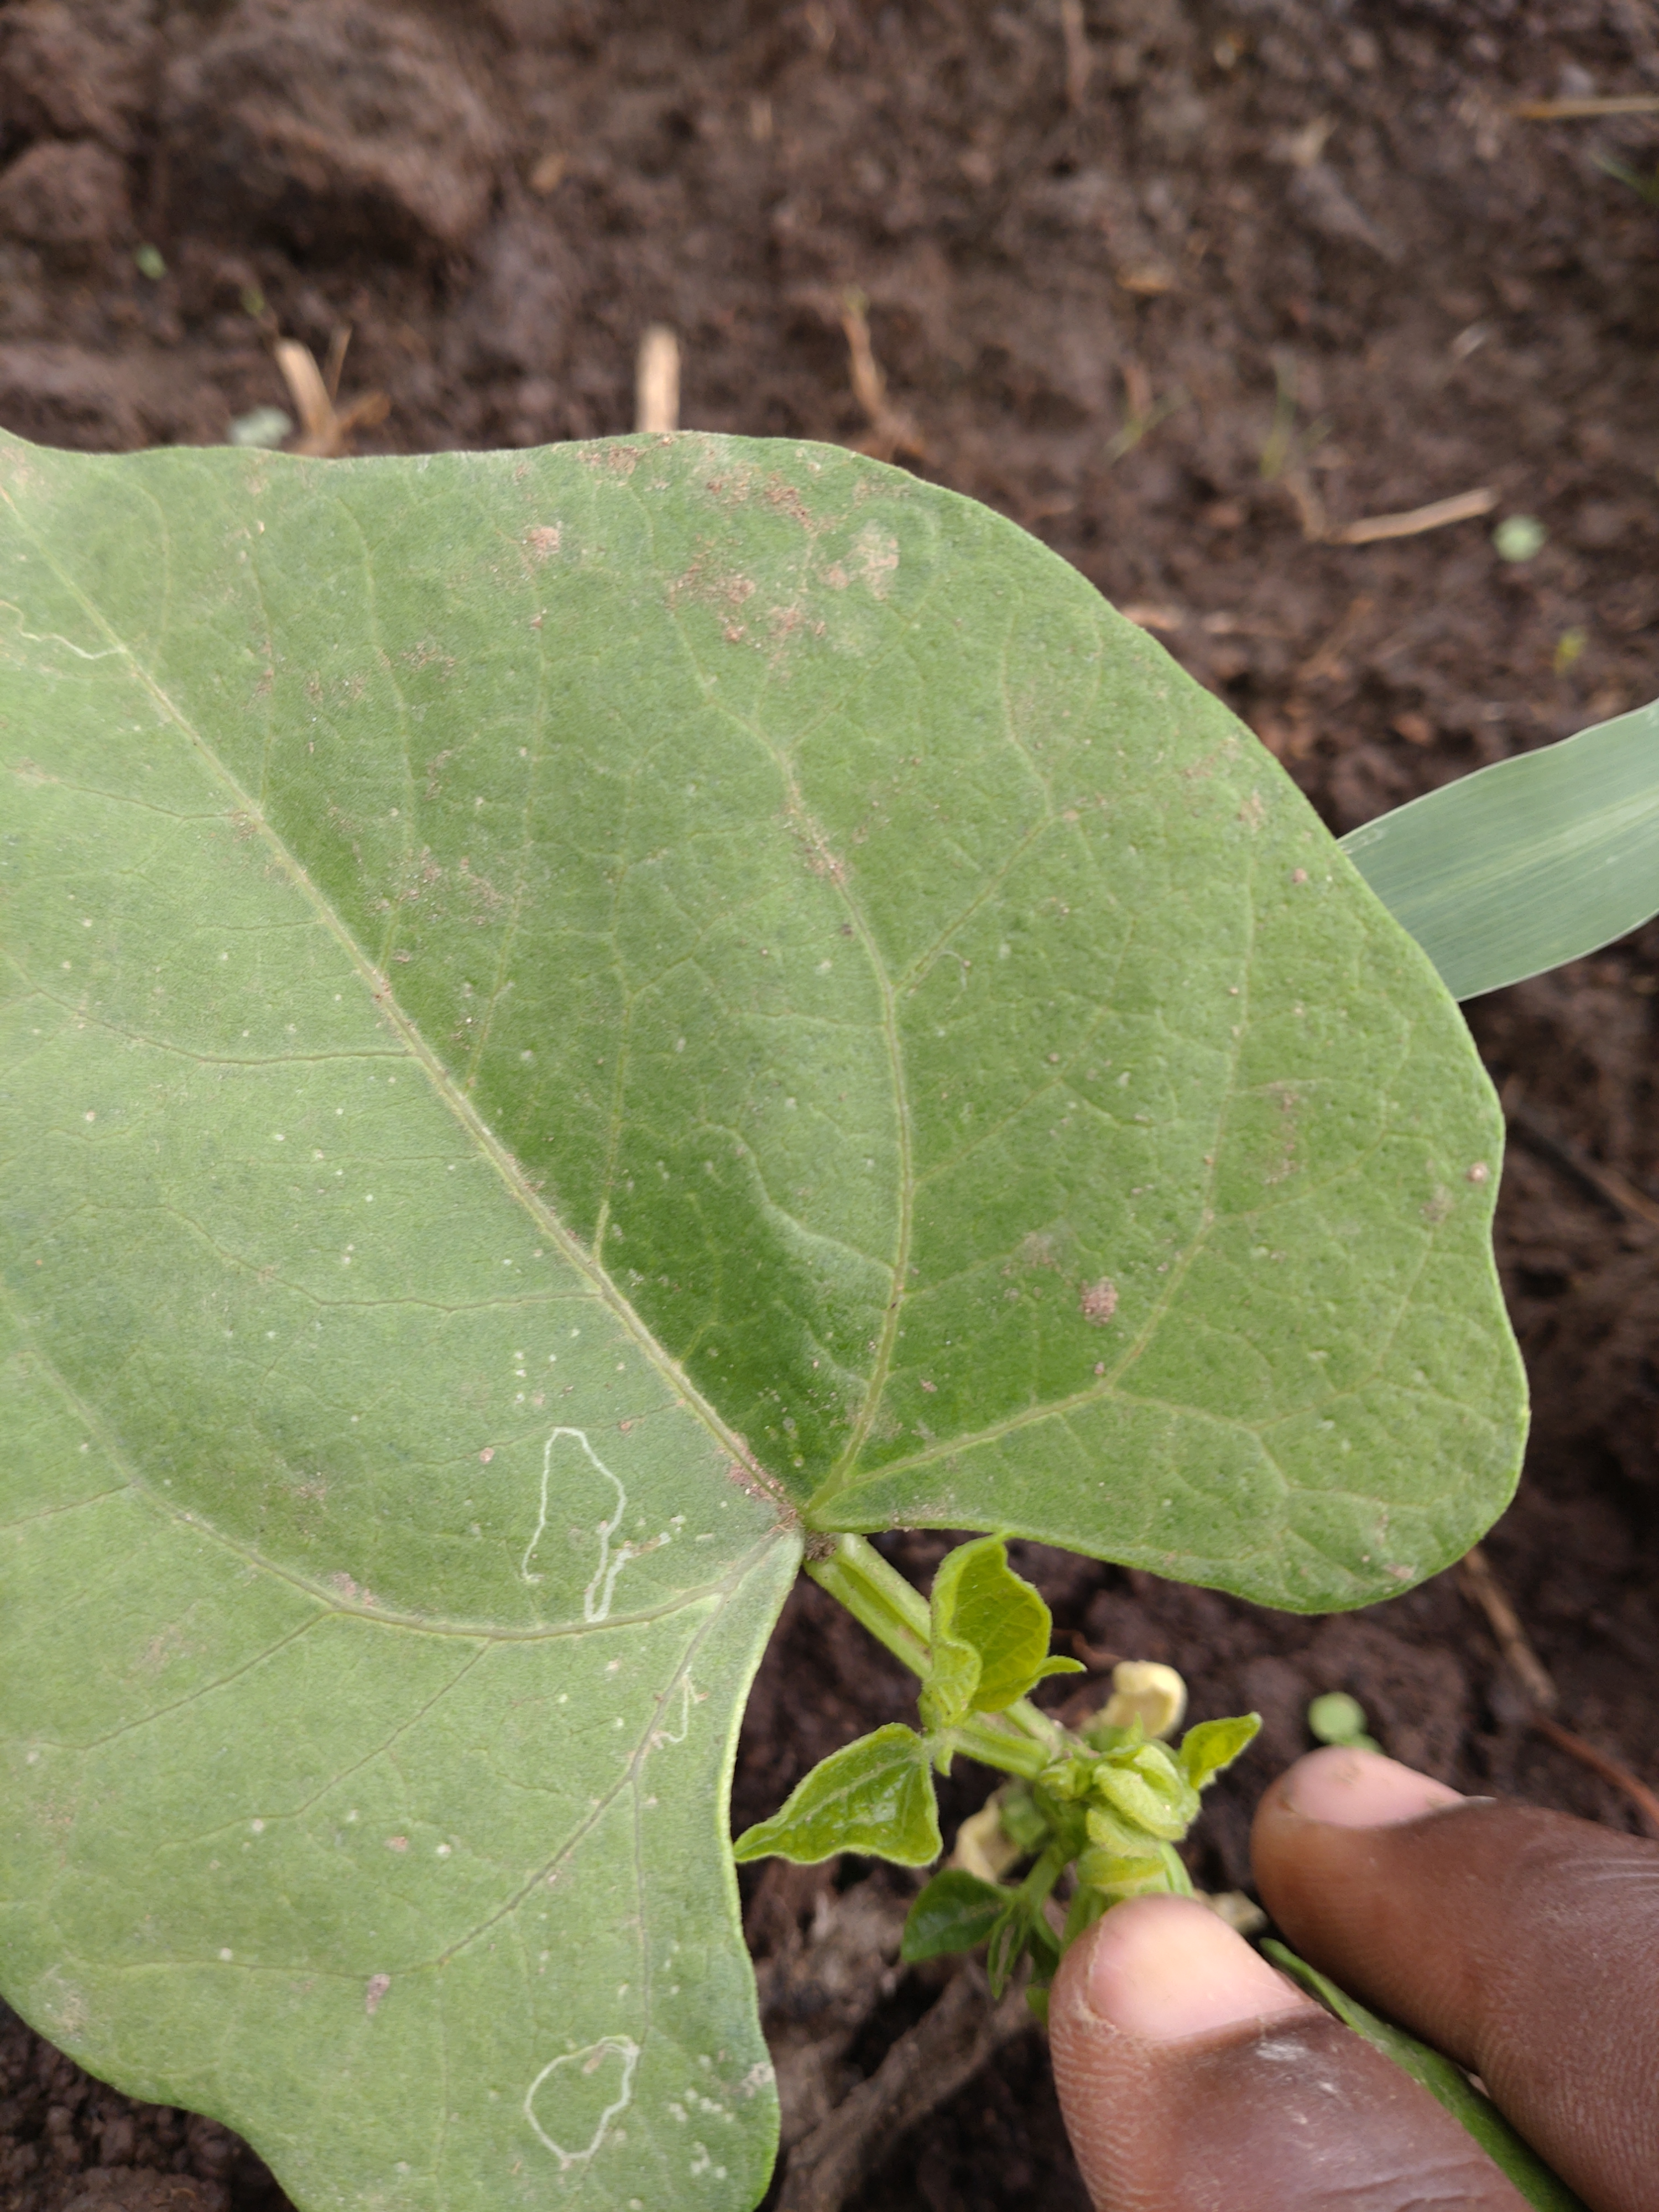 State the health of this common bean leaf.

healthy
